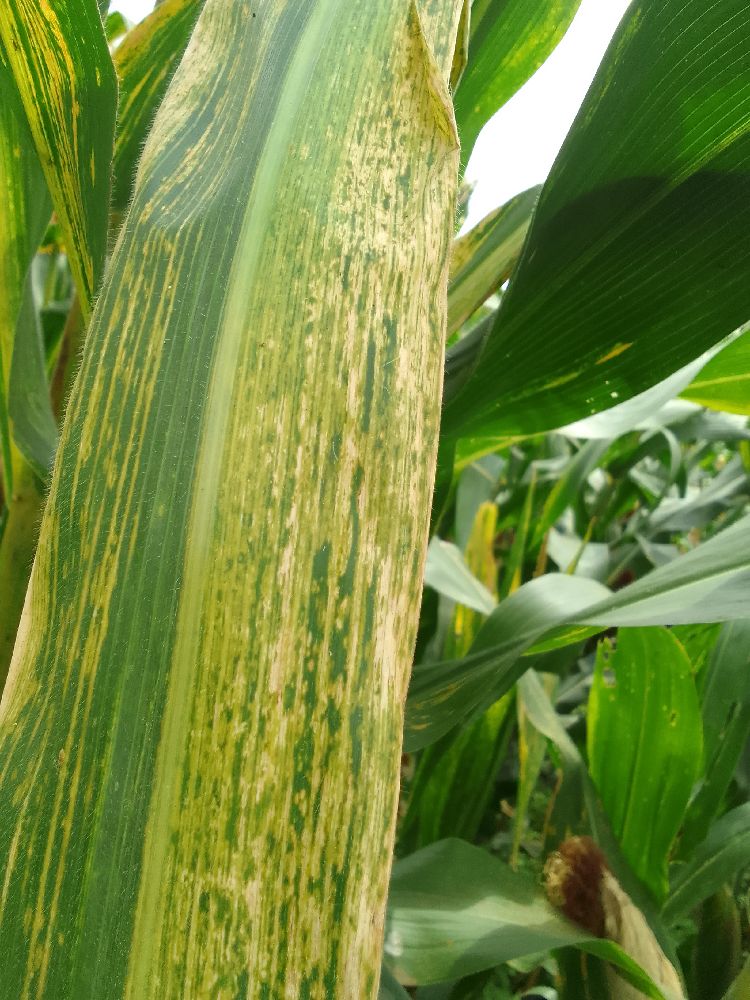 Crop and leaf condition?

maize, maize lethal necrosis
